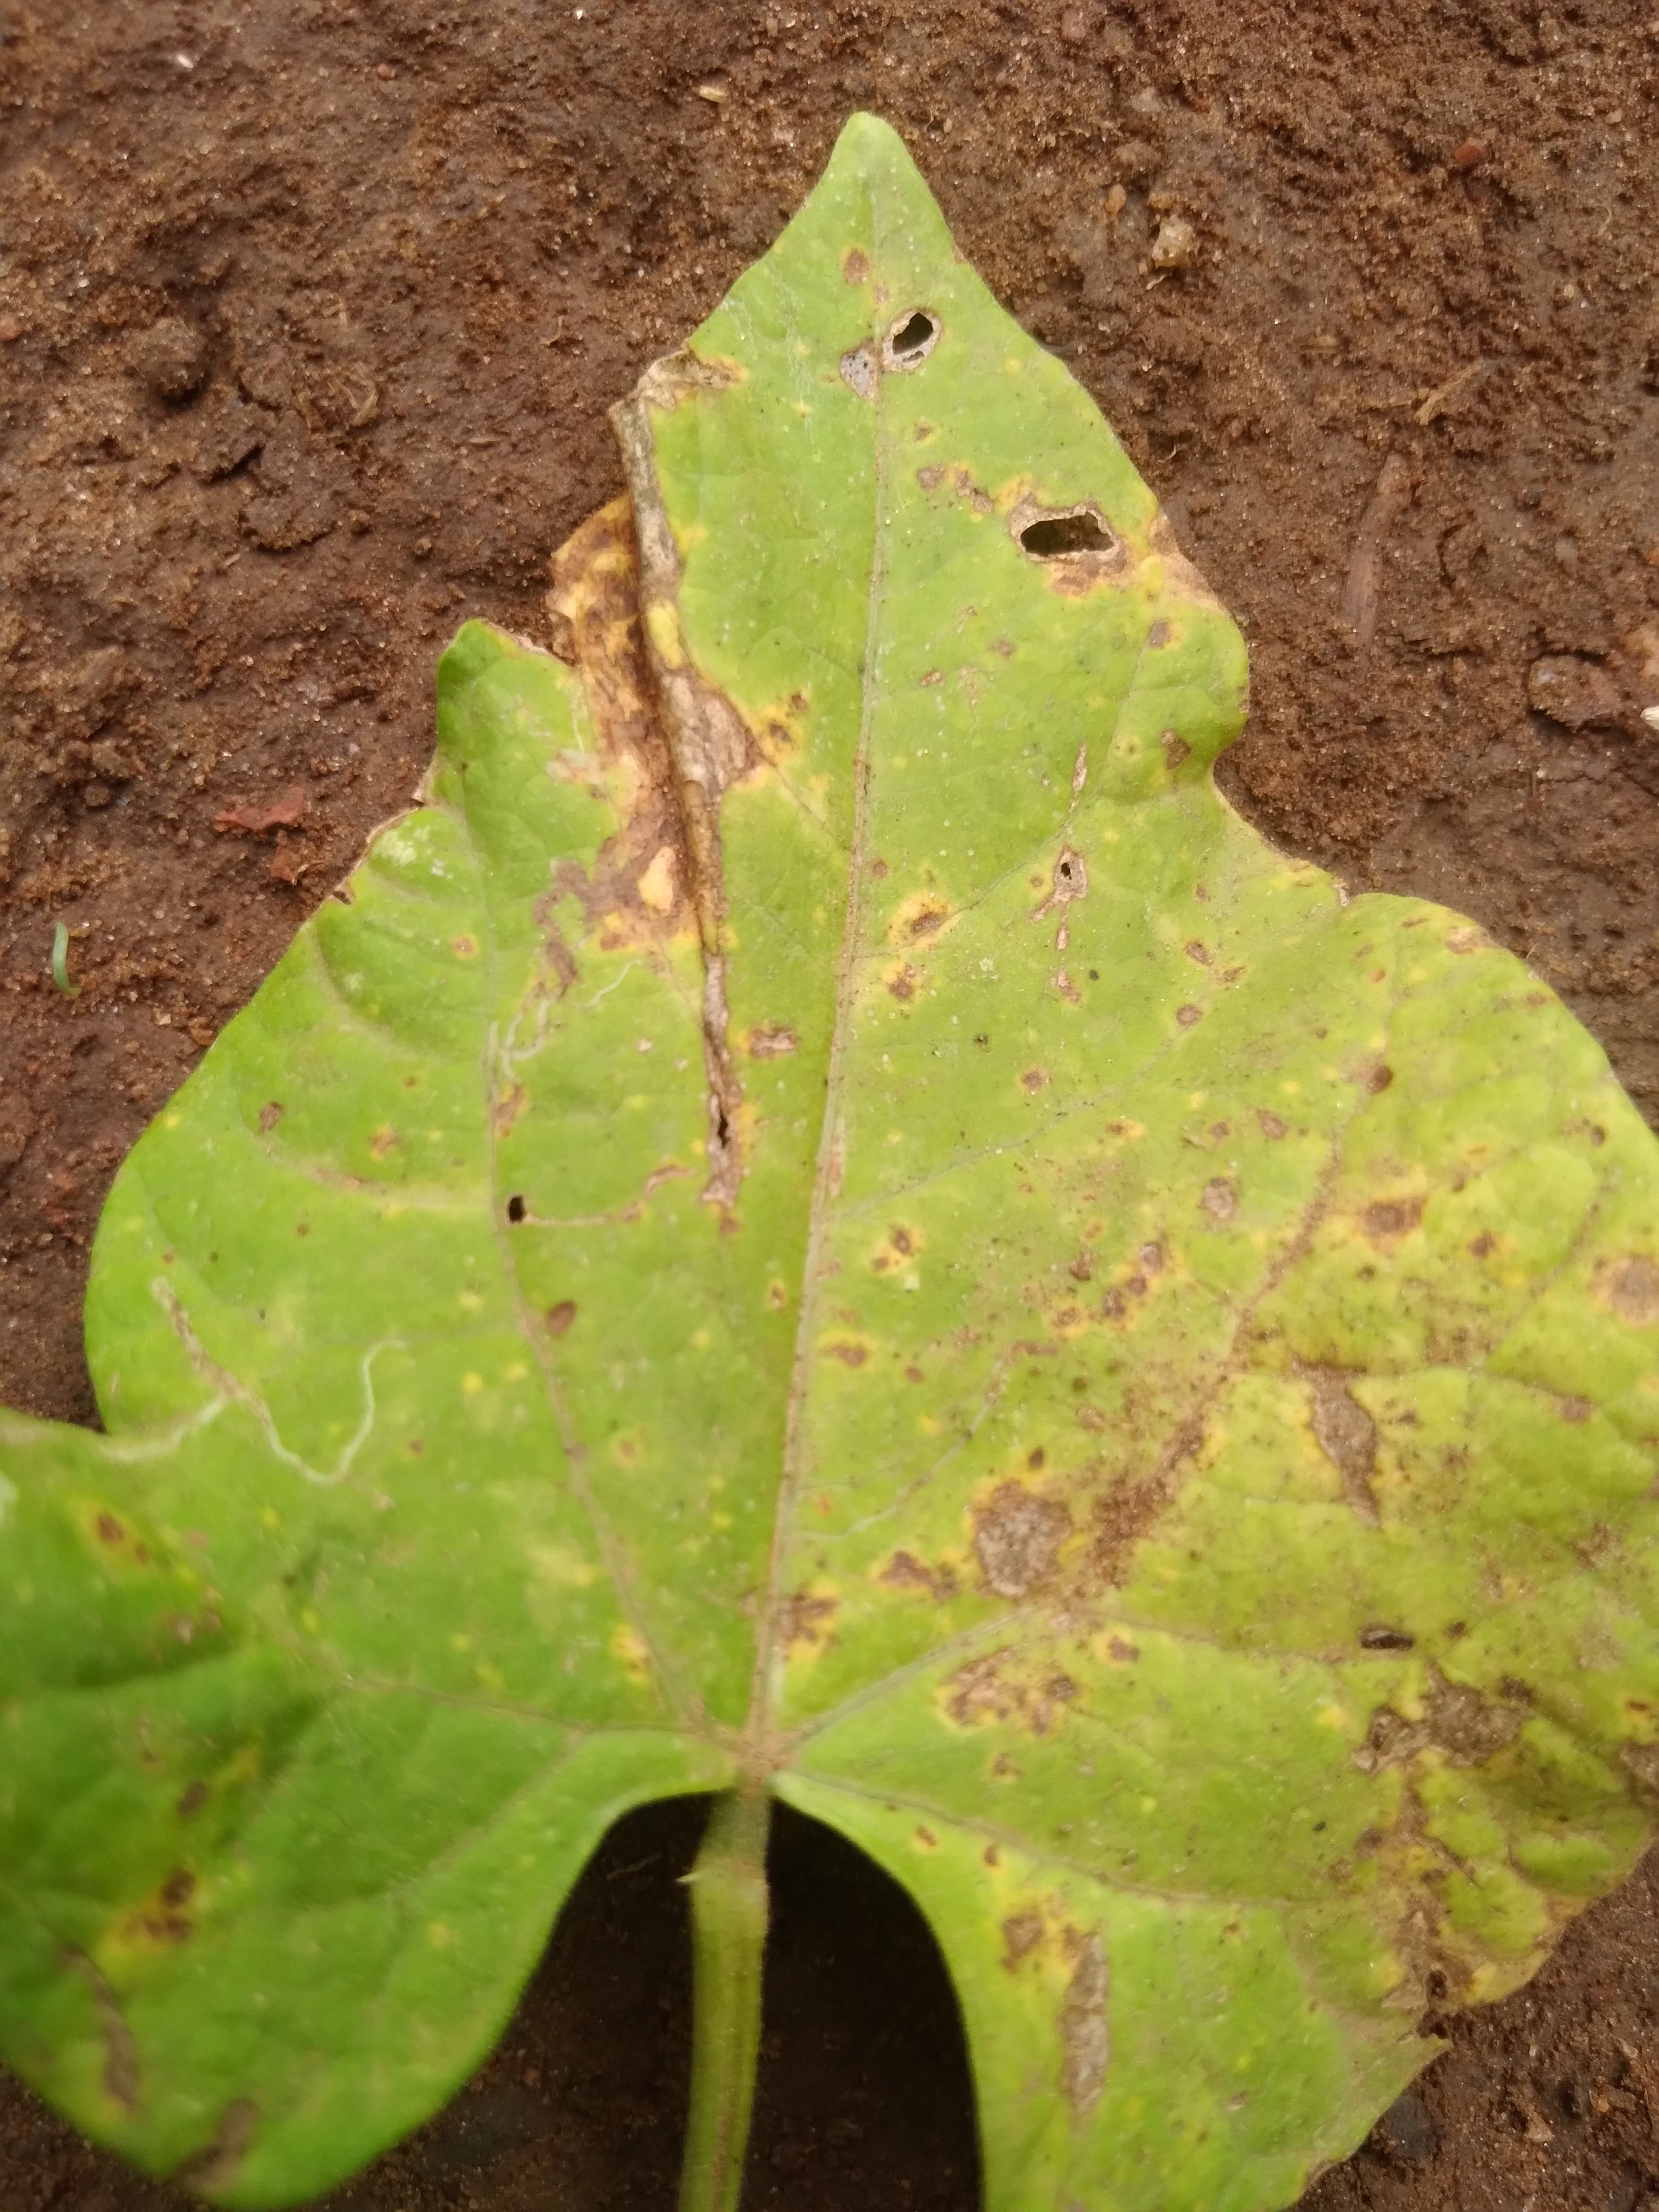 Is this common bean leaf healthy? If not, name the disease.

rust
